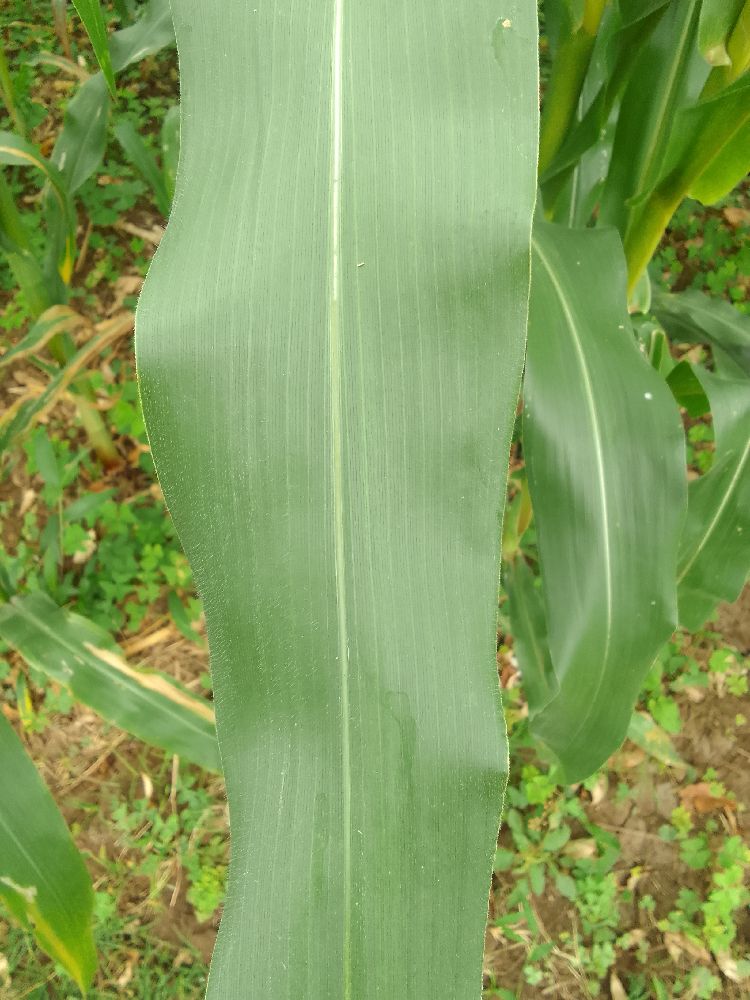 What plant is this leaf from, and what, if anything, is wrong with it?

maize, healthy
